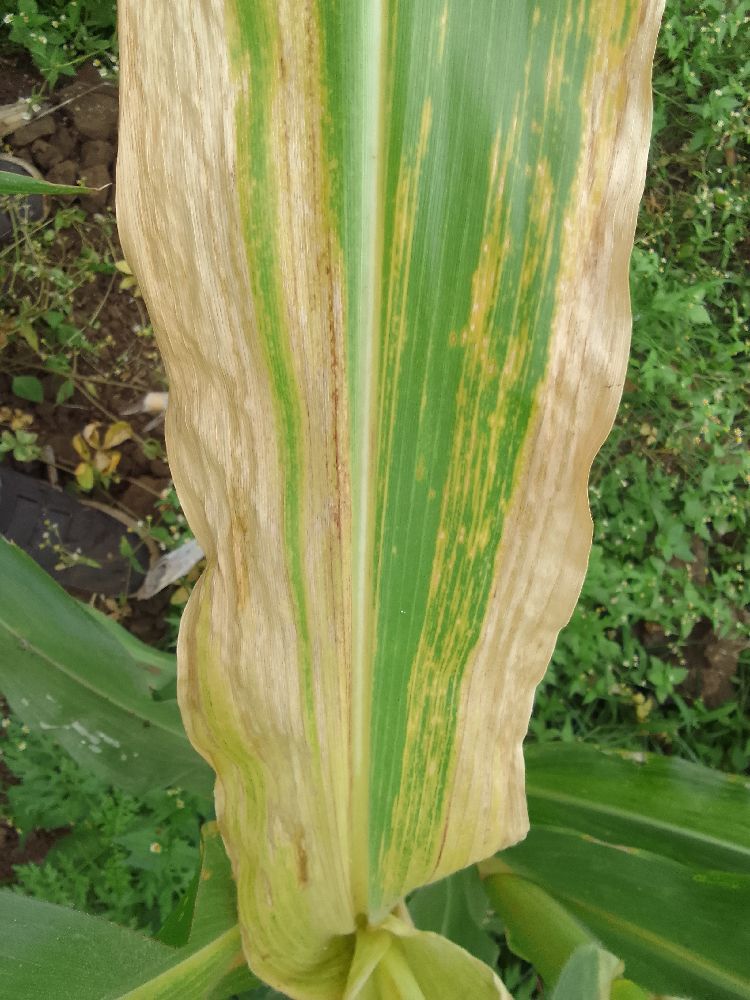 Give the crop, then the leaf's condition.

maize, maize lethal necrosis
